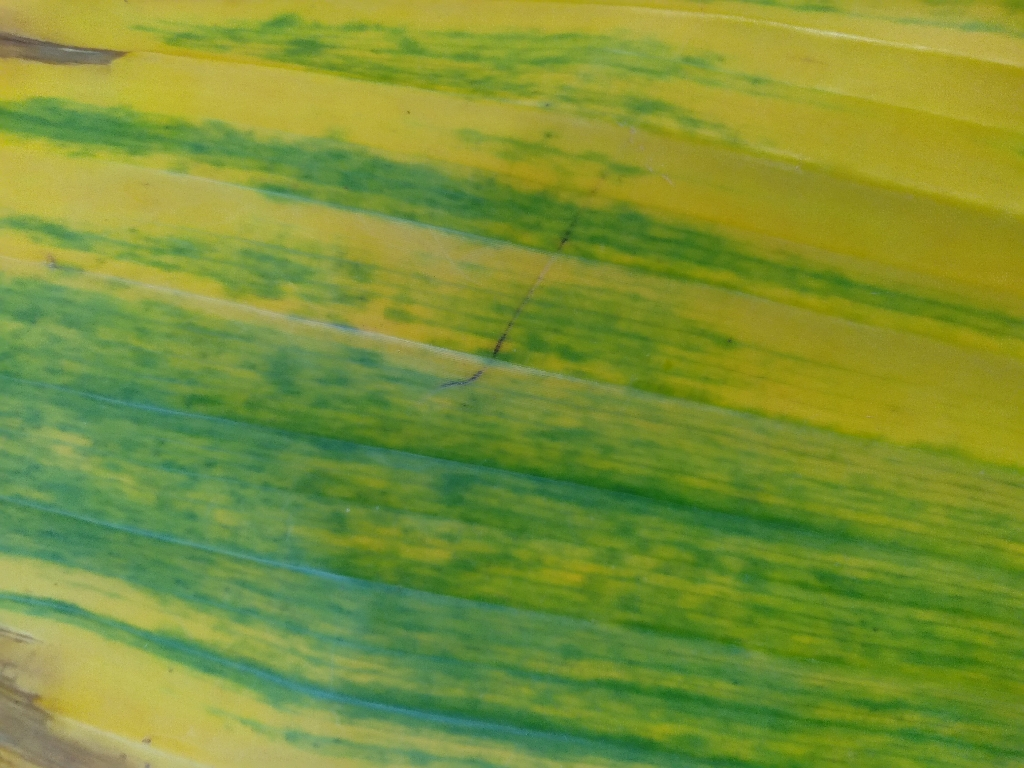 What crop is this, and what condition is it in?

banana, fusarium wilt race 1
